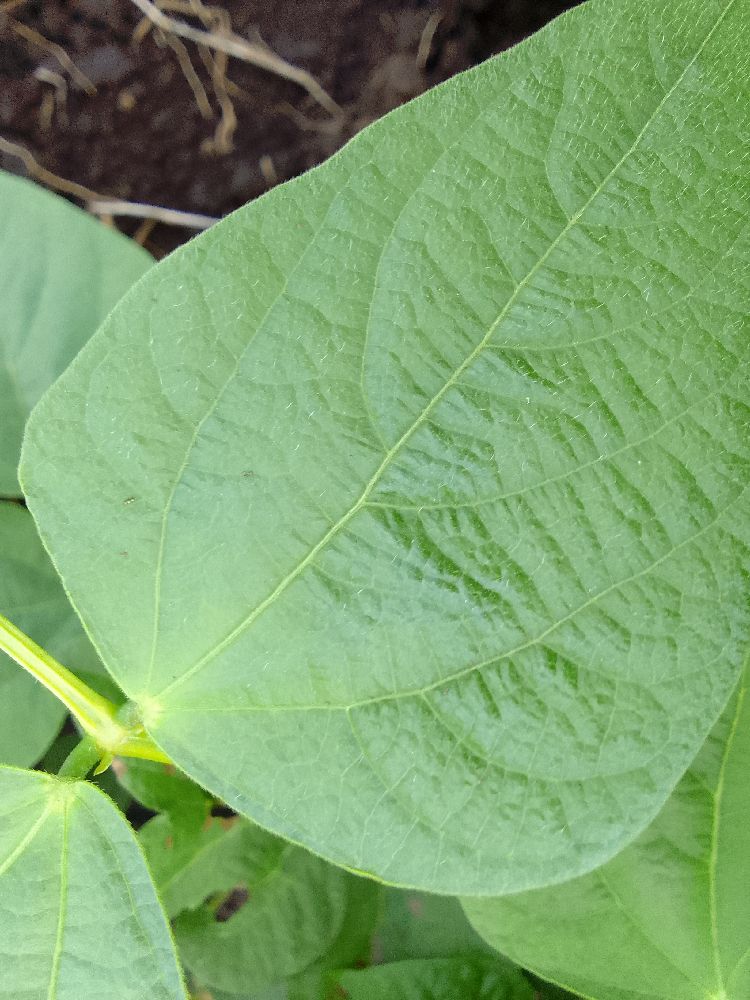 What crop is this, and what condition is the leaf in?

common bean, healthy
